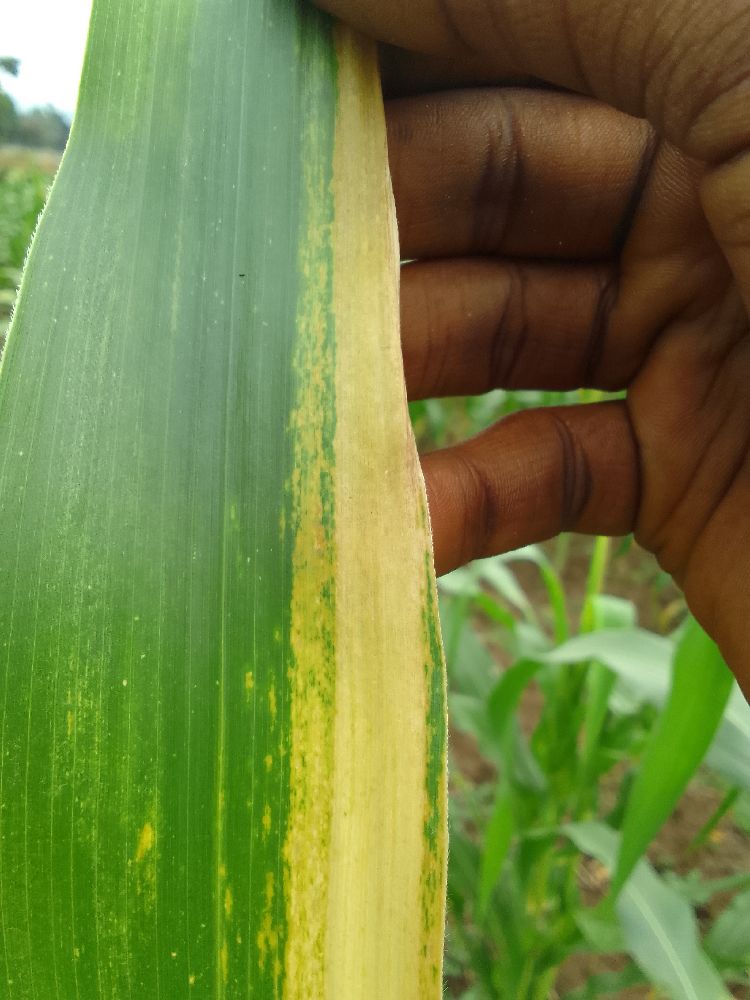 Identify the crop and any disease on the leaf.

maize, maize lethal necrosis
